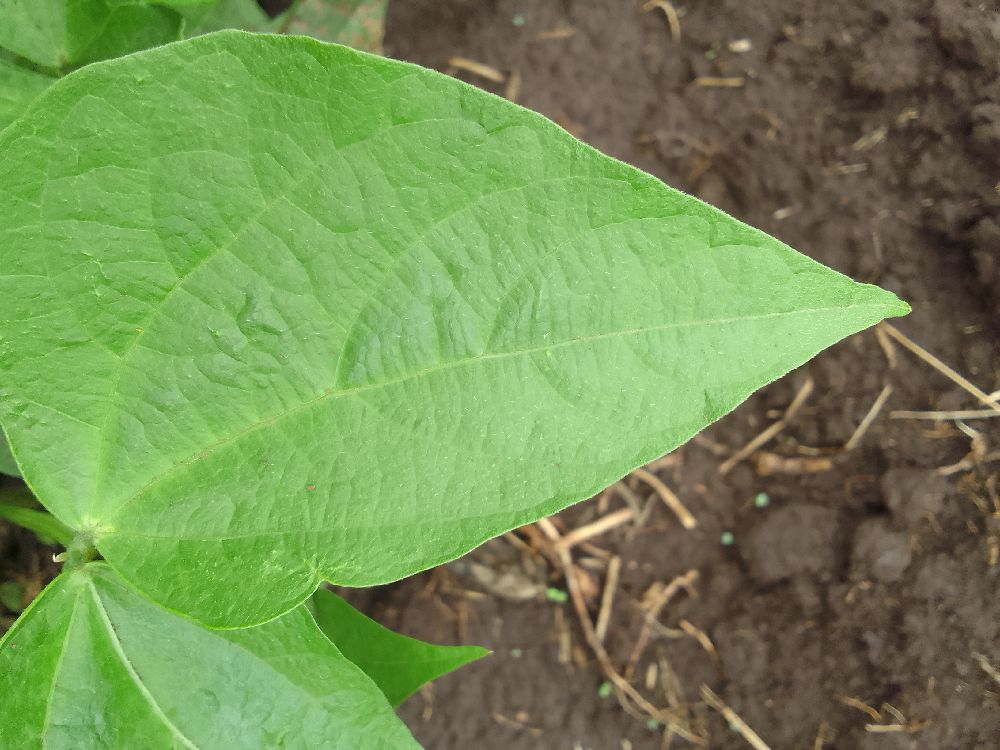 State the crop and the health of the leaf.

common bean, healthy
